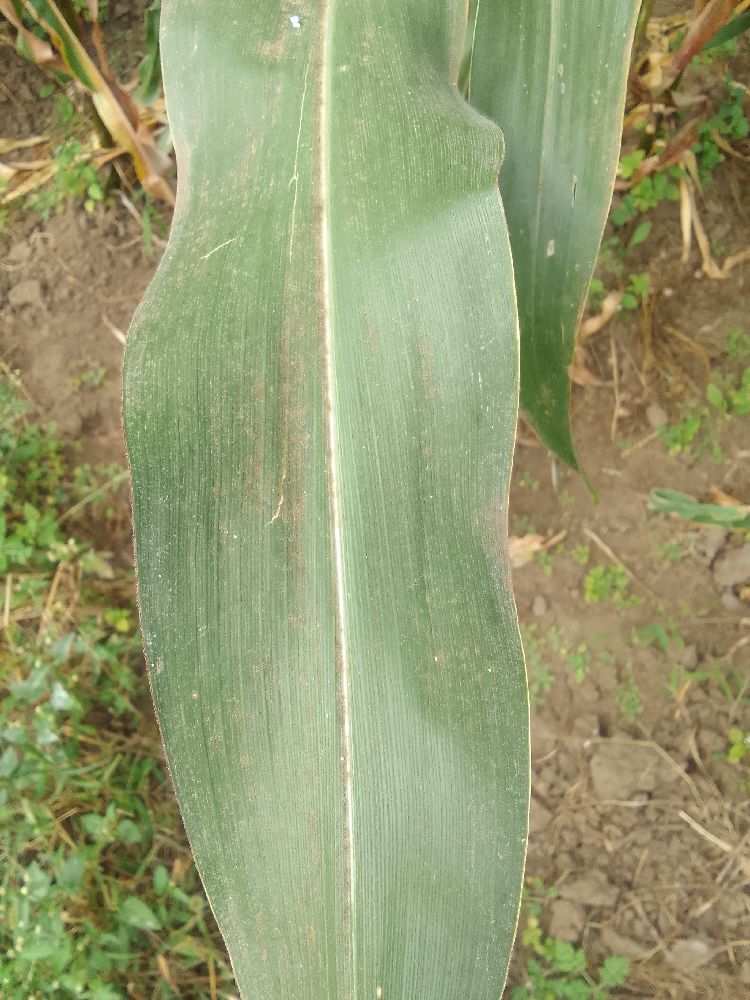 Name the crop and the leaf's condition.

maize, healthy
